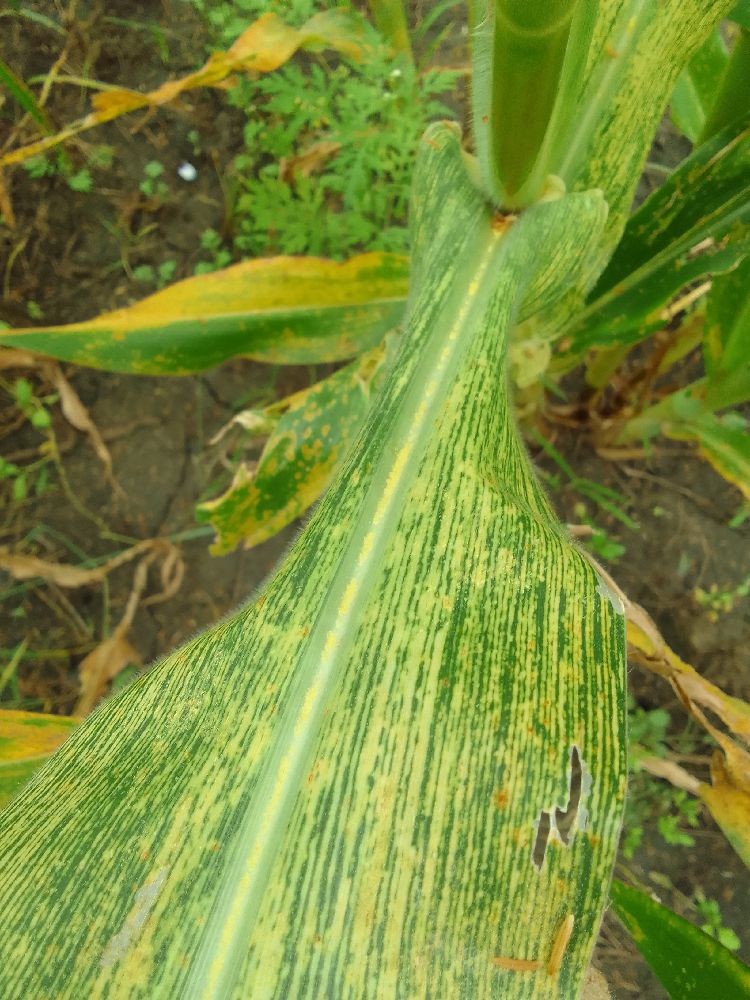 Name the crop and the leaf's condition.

maize, maize streak virus
